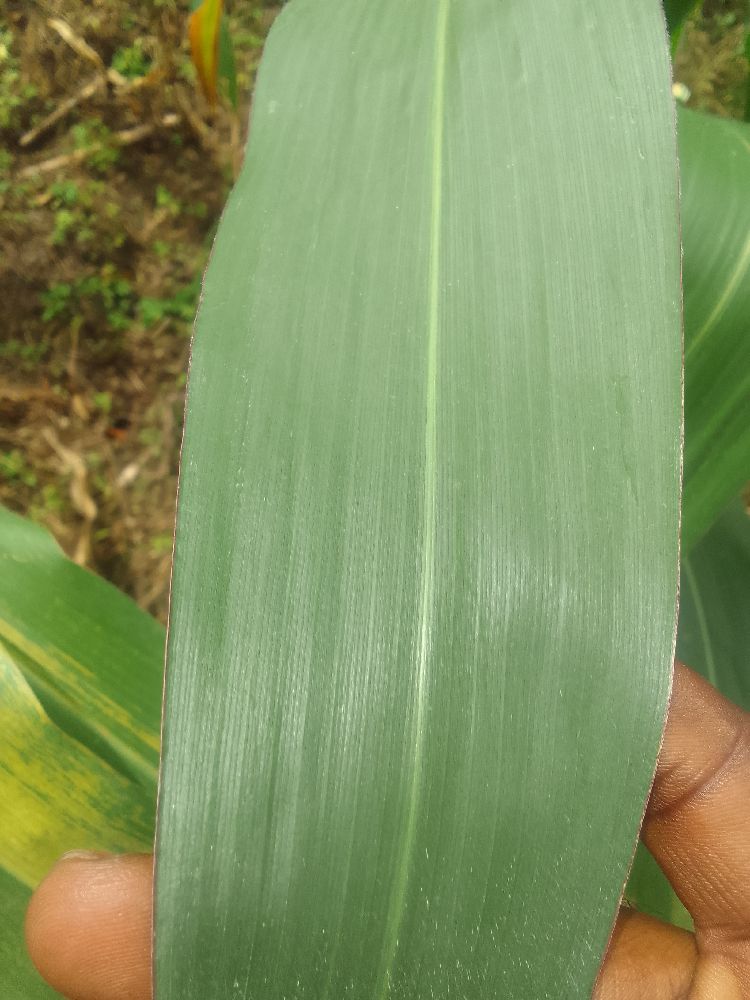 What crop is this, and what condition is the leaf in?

maize, healthy
